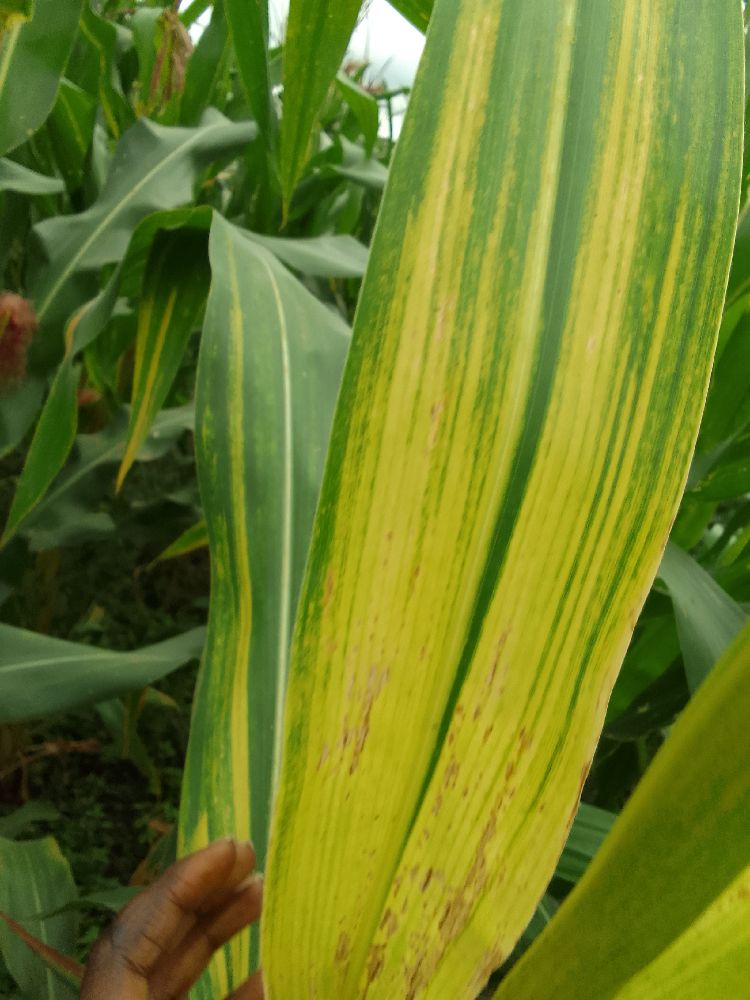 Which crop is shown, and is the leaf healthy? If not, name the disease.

maize, maize lethal necrosis
